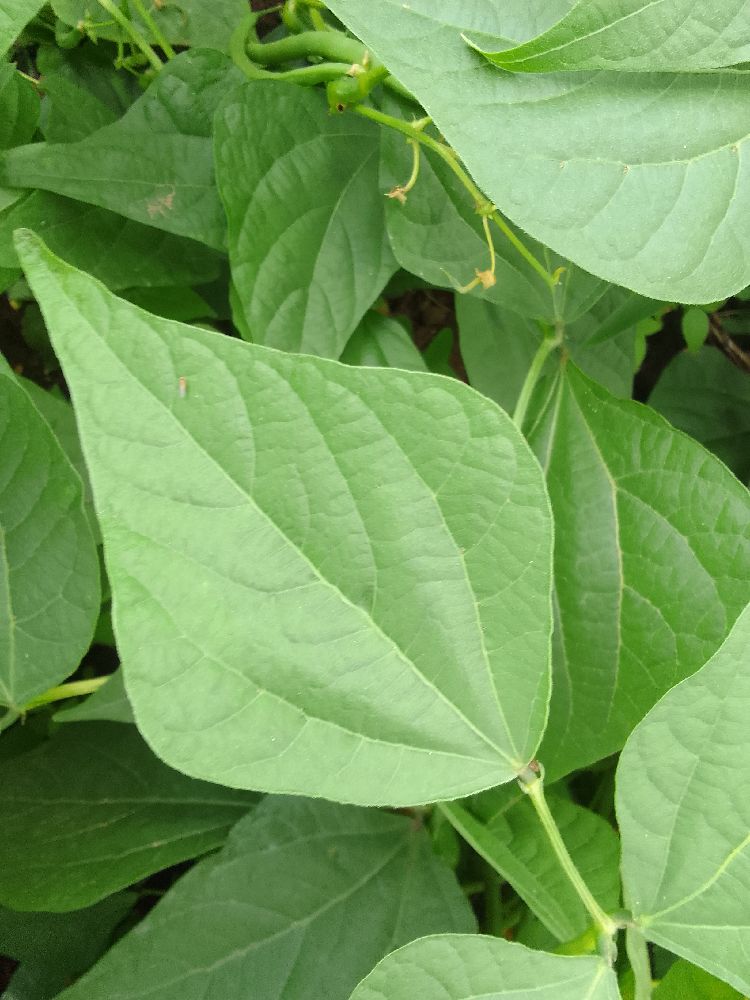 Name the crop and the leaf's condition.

common bean, healthy
